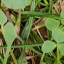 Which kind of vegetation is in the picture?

unstructured weed
